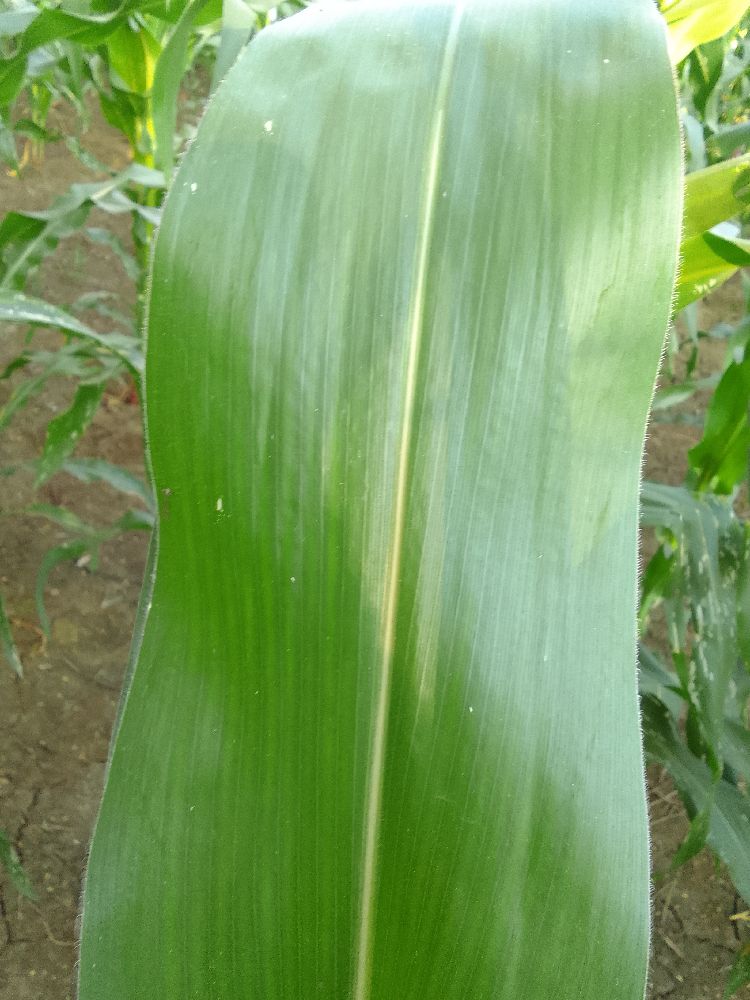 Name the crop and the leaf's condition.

maize, healthy
